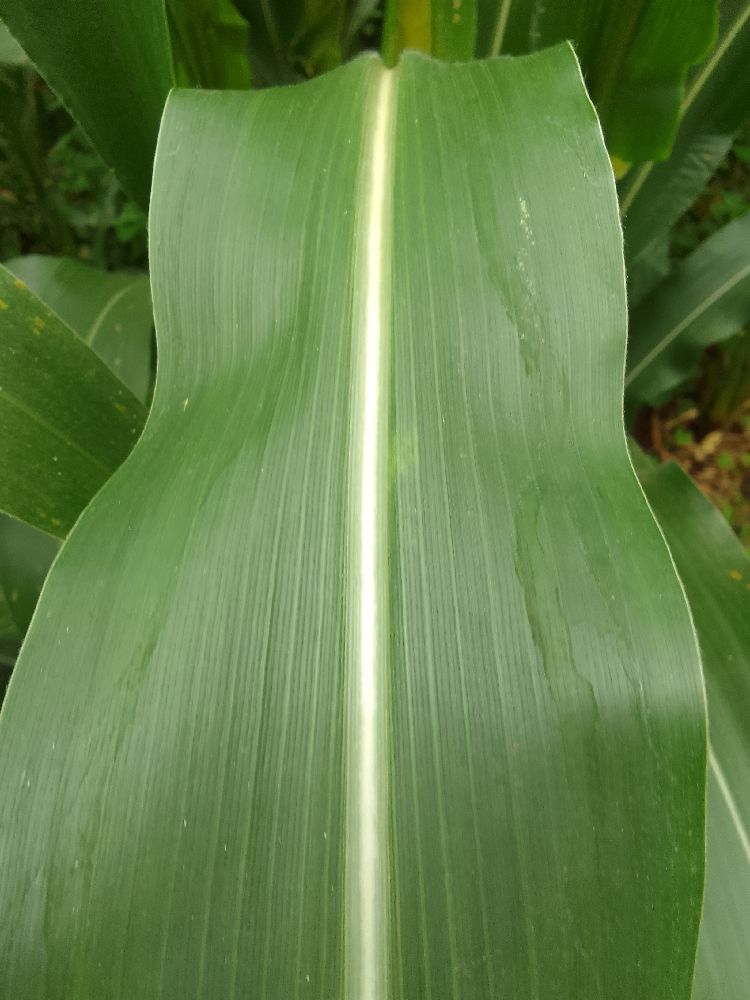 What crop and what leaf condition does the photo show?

maize, healthy
